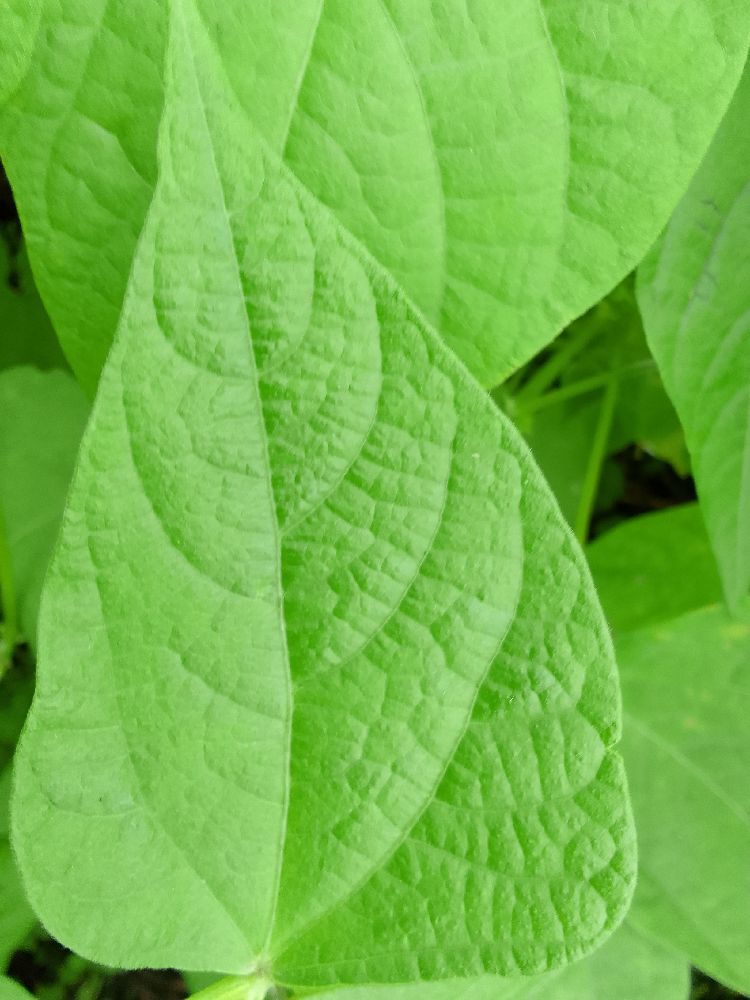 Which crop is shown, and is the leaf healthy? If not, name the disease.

common bean, healthy
